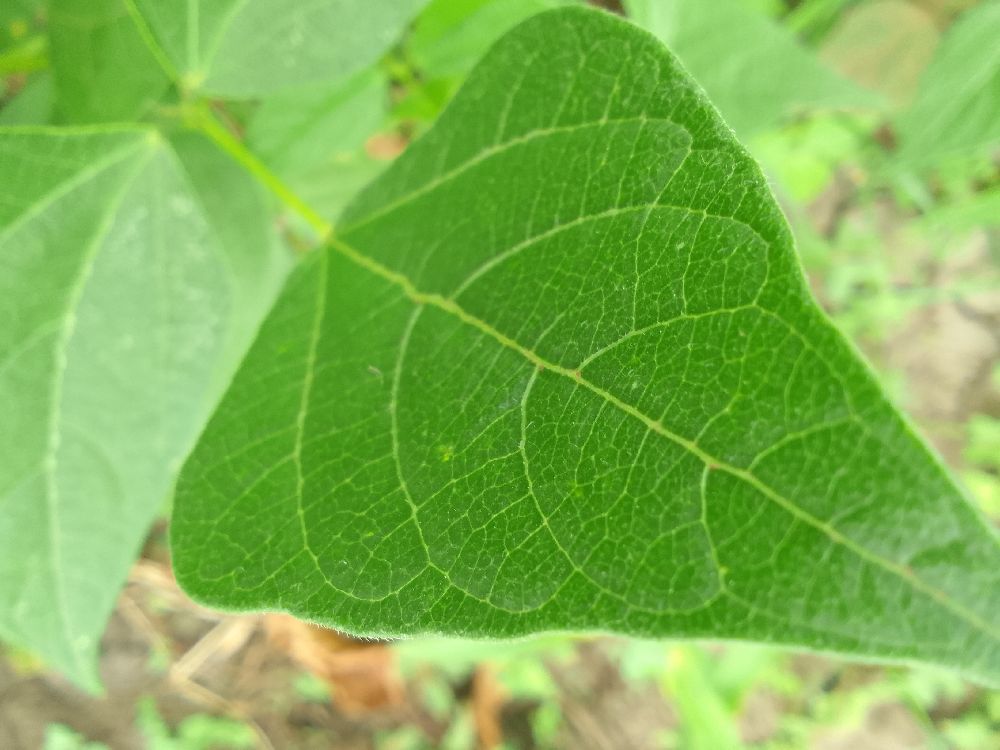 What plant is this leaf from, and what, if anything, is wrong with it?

common bean, healthy
